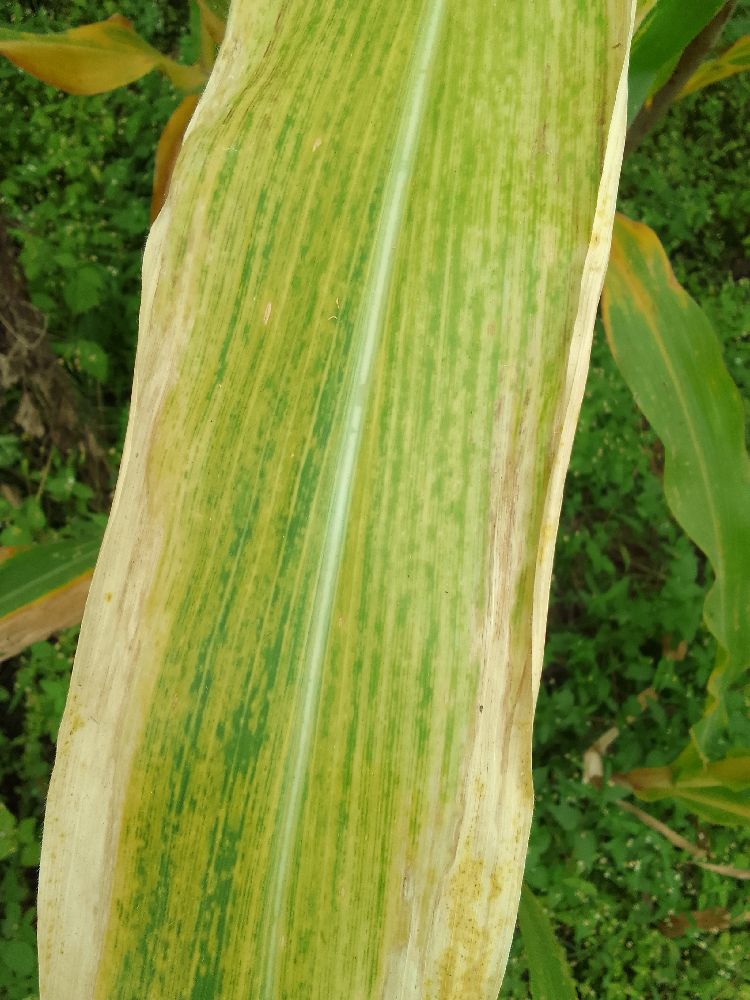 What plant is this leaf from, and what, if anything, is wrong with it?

maize, maize lethal necrosis
